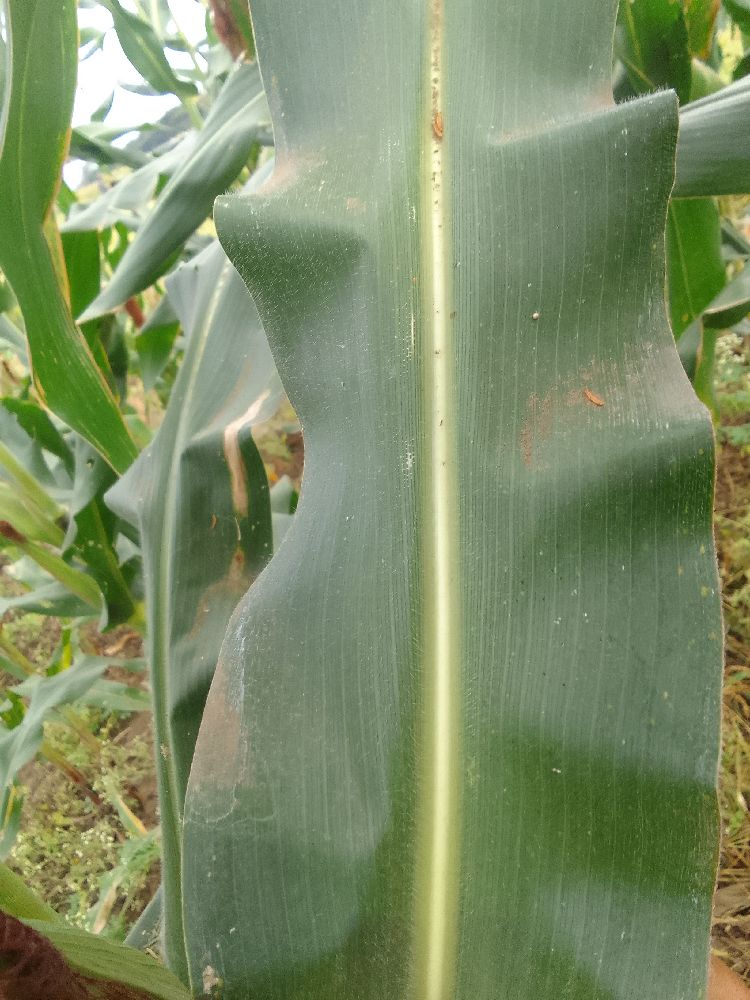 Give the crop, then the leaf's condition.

maize, healthy
